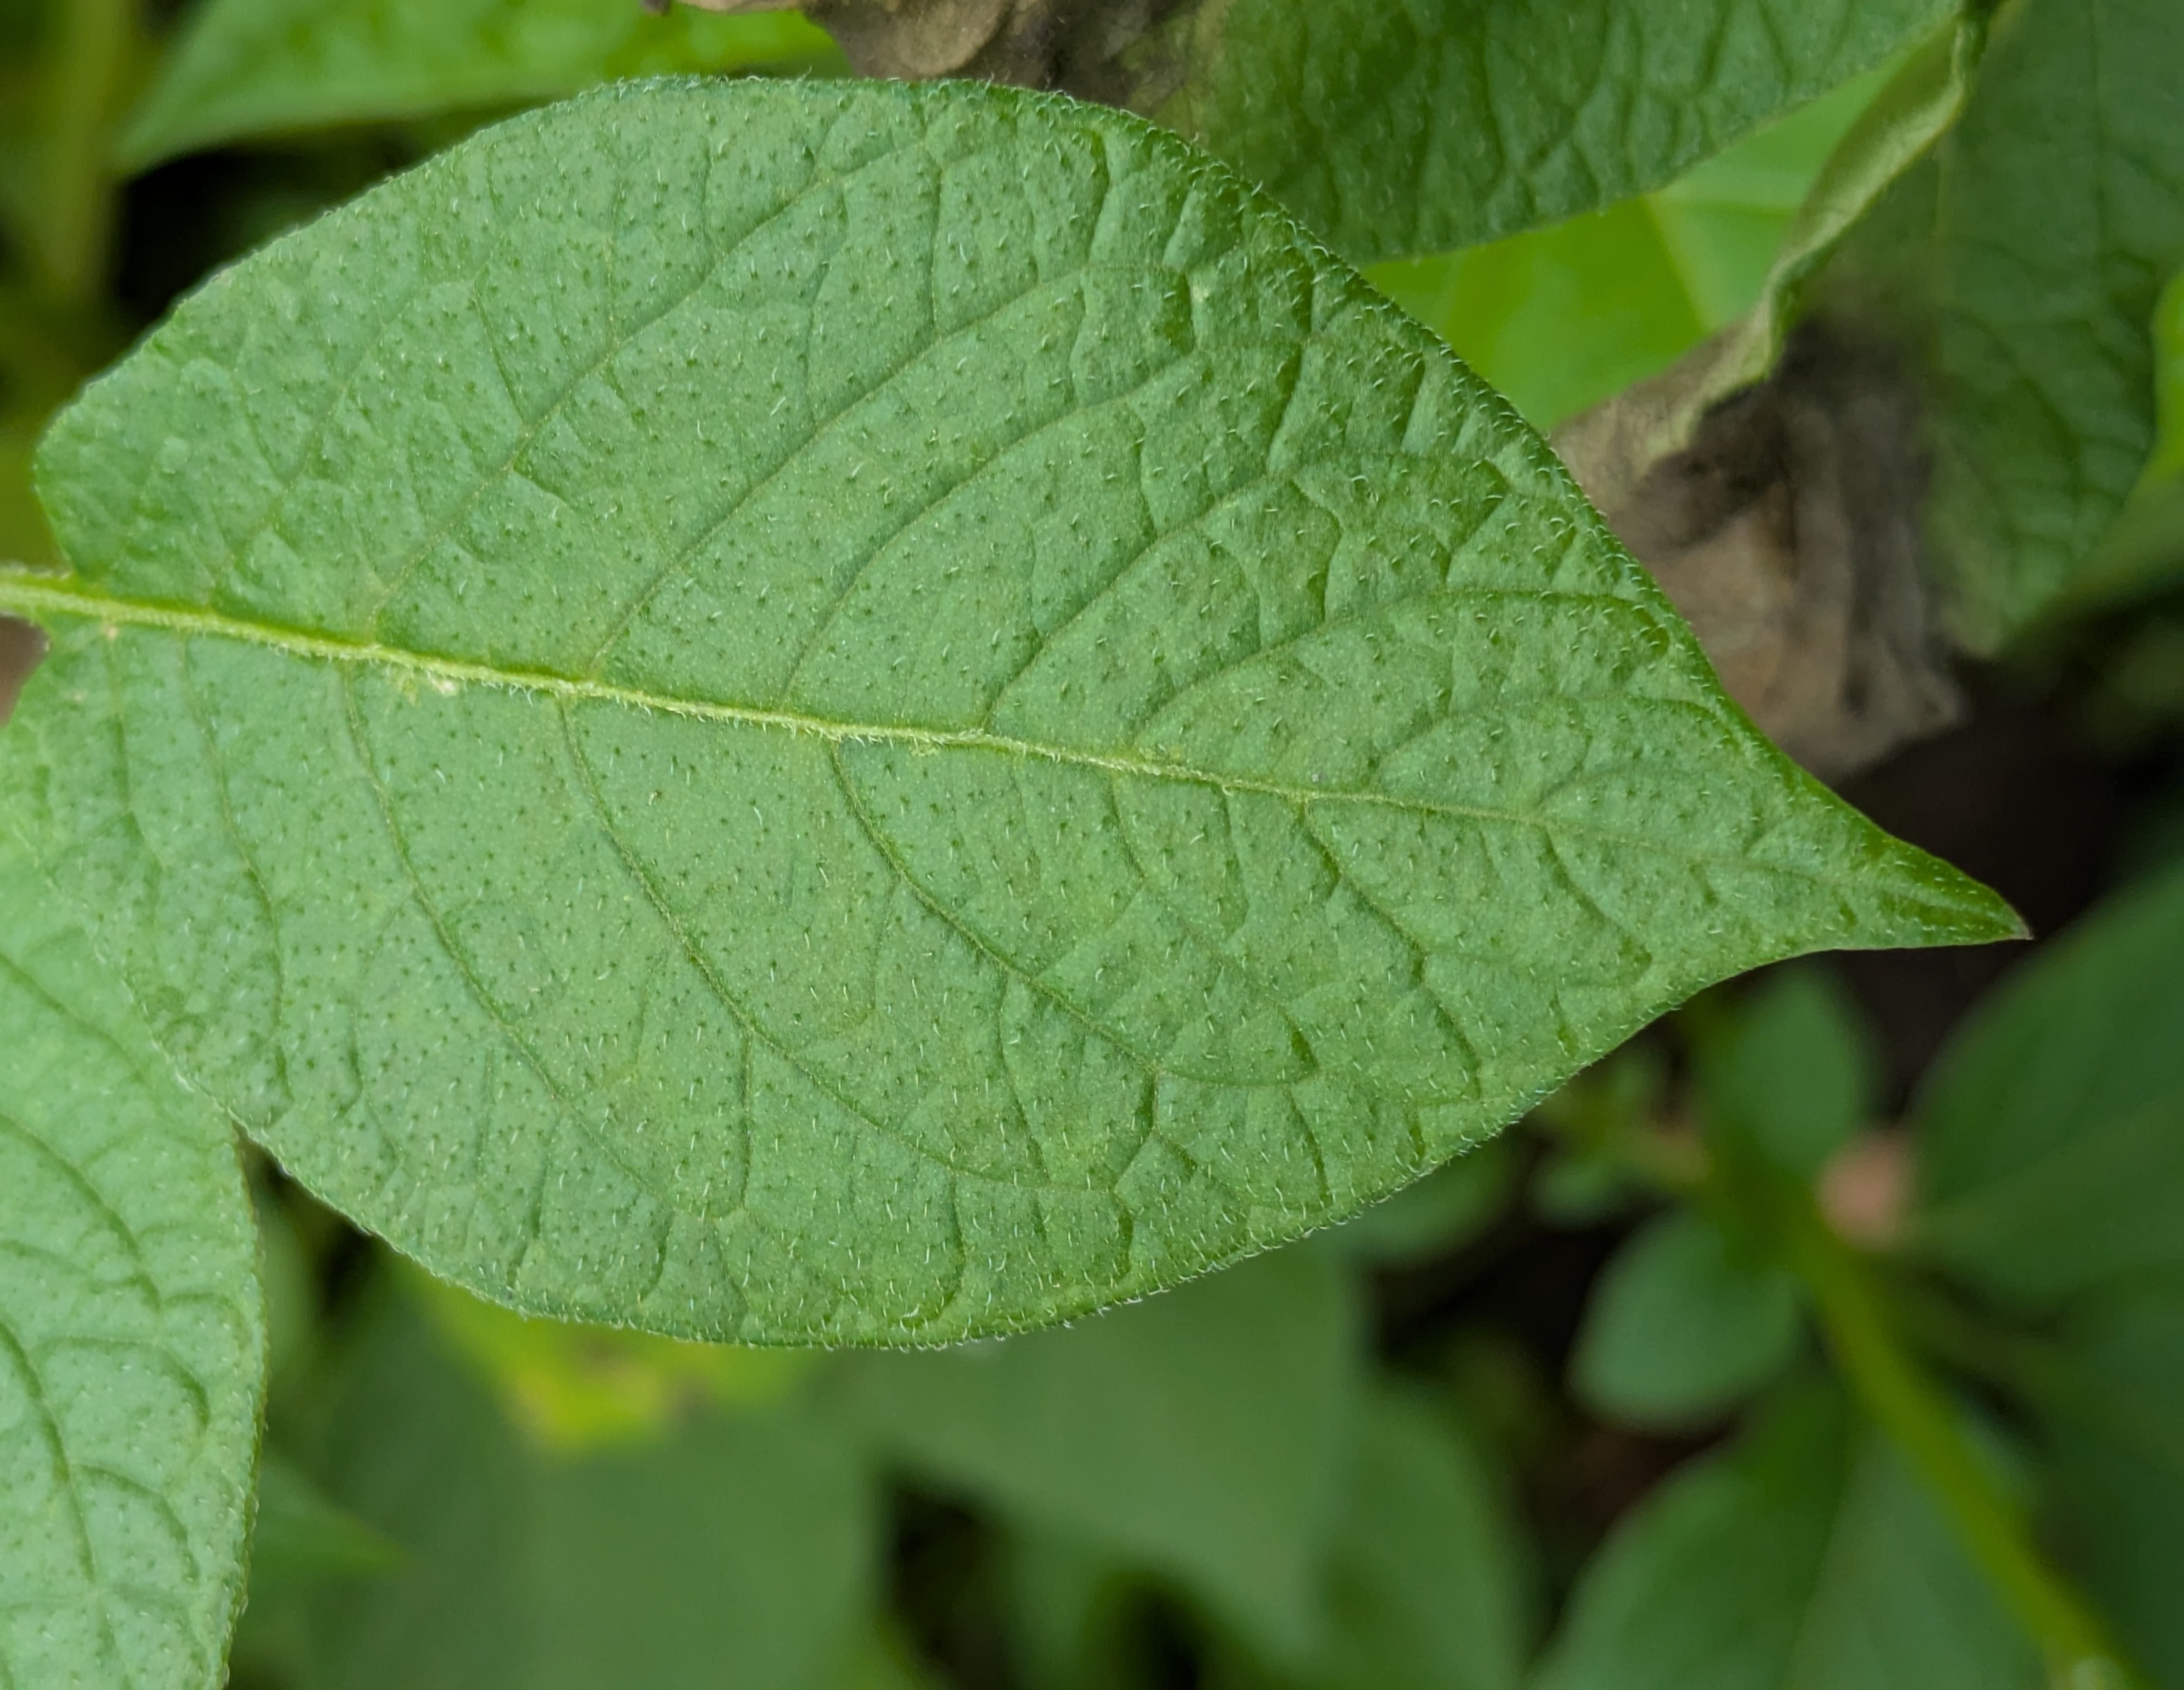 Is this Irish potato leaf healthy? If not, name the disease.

healthy
